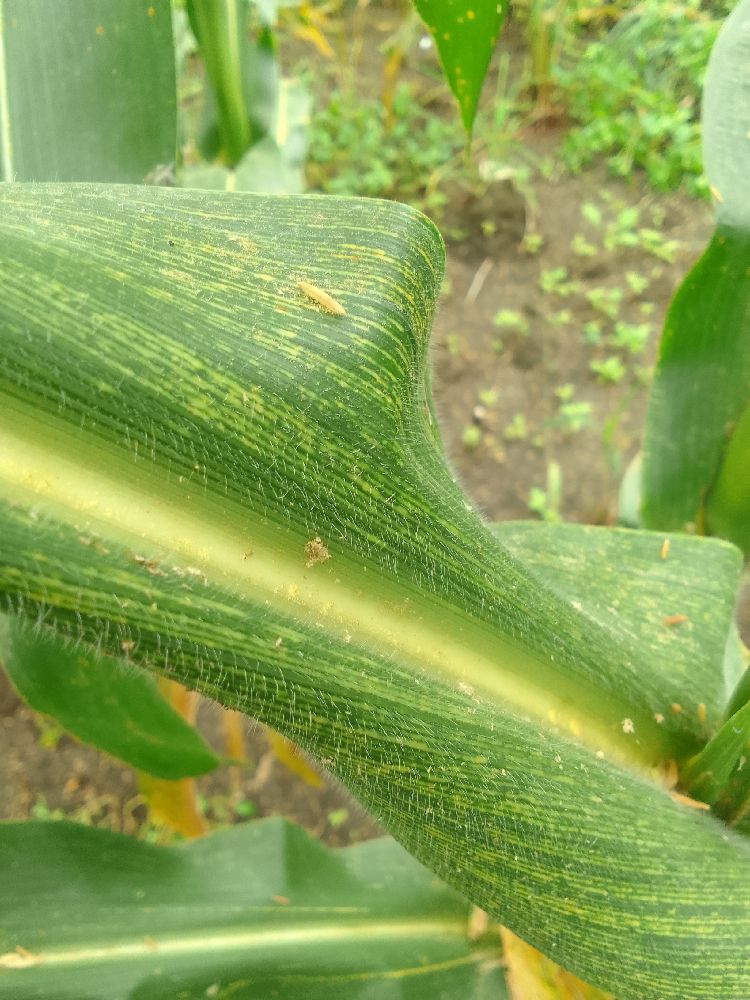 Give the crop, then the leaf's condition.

maize, maize streak virus
